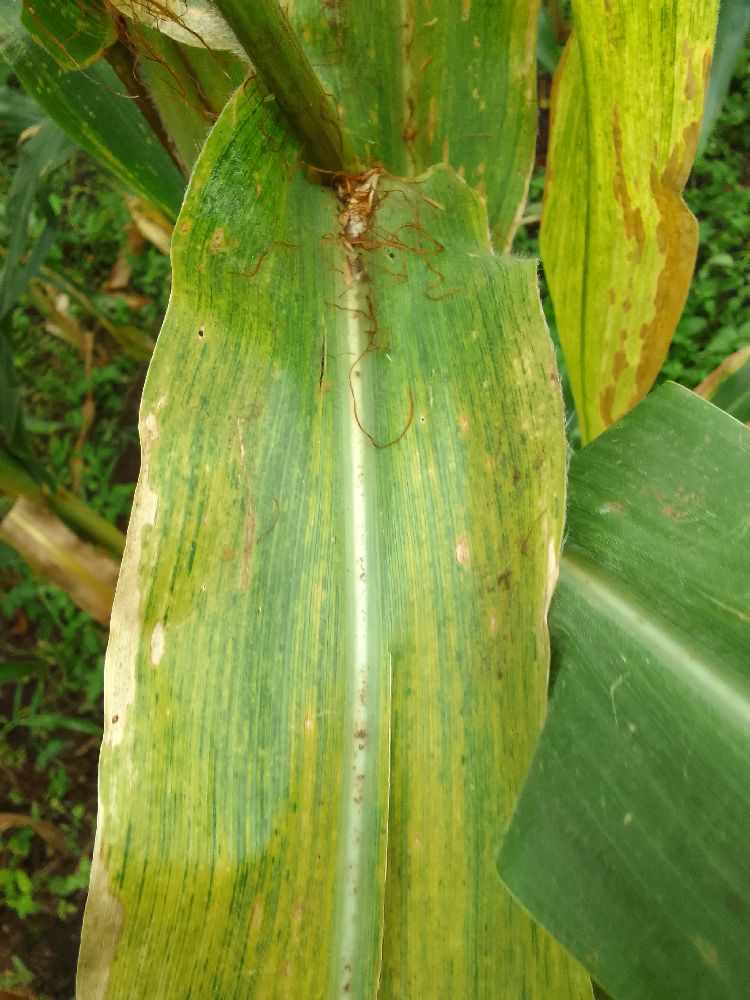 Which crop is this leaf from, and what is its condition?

maize, maize lethal necrosis
